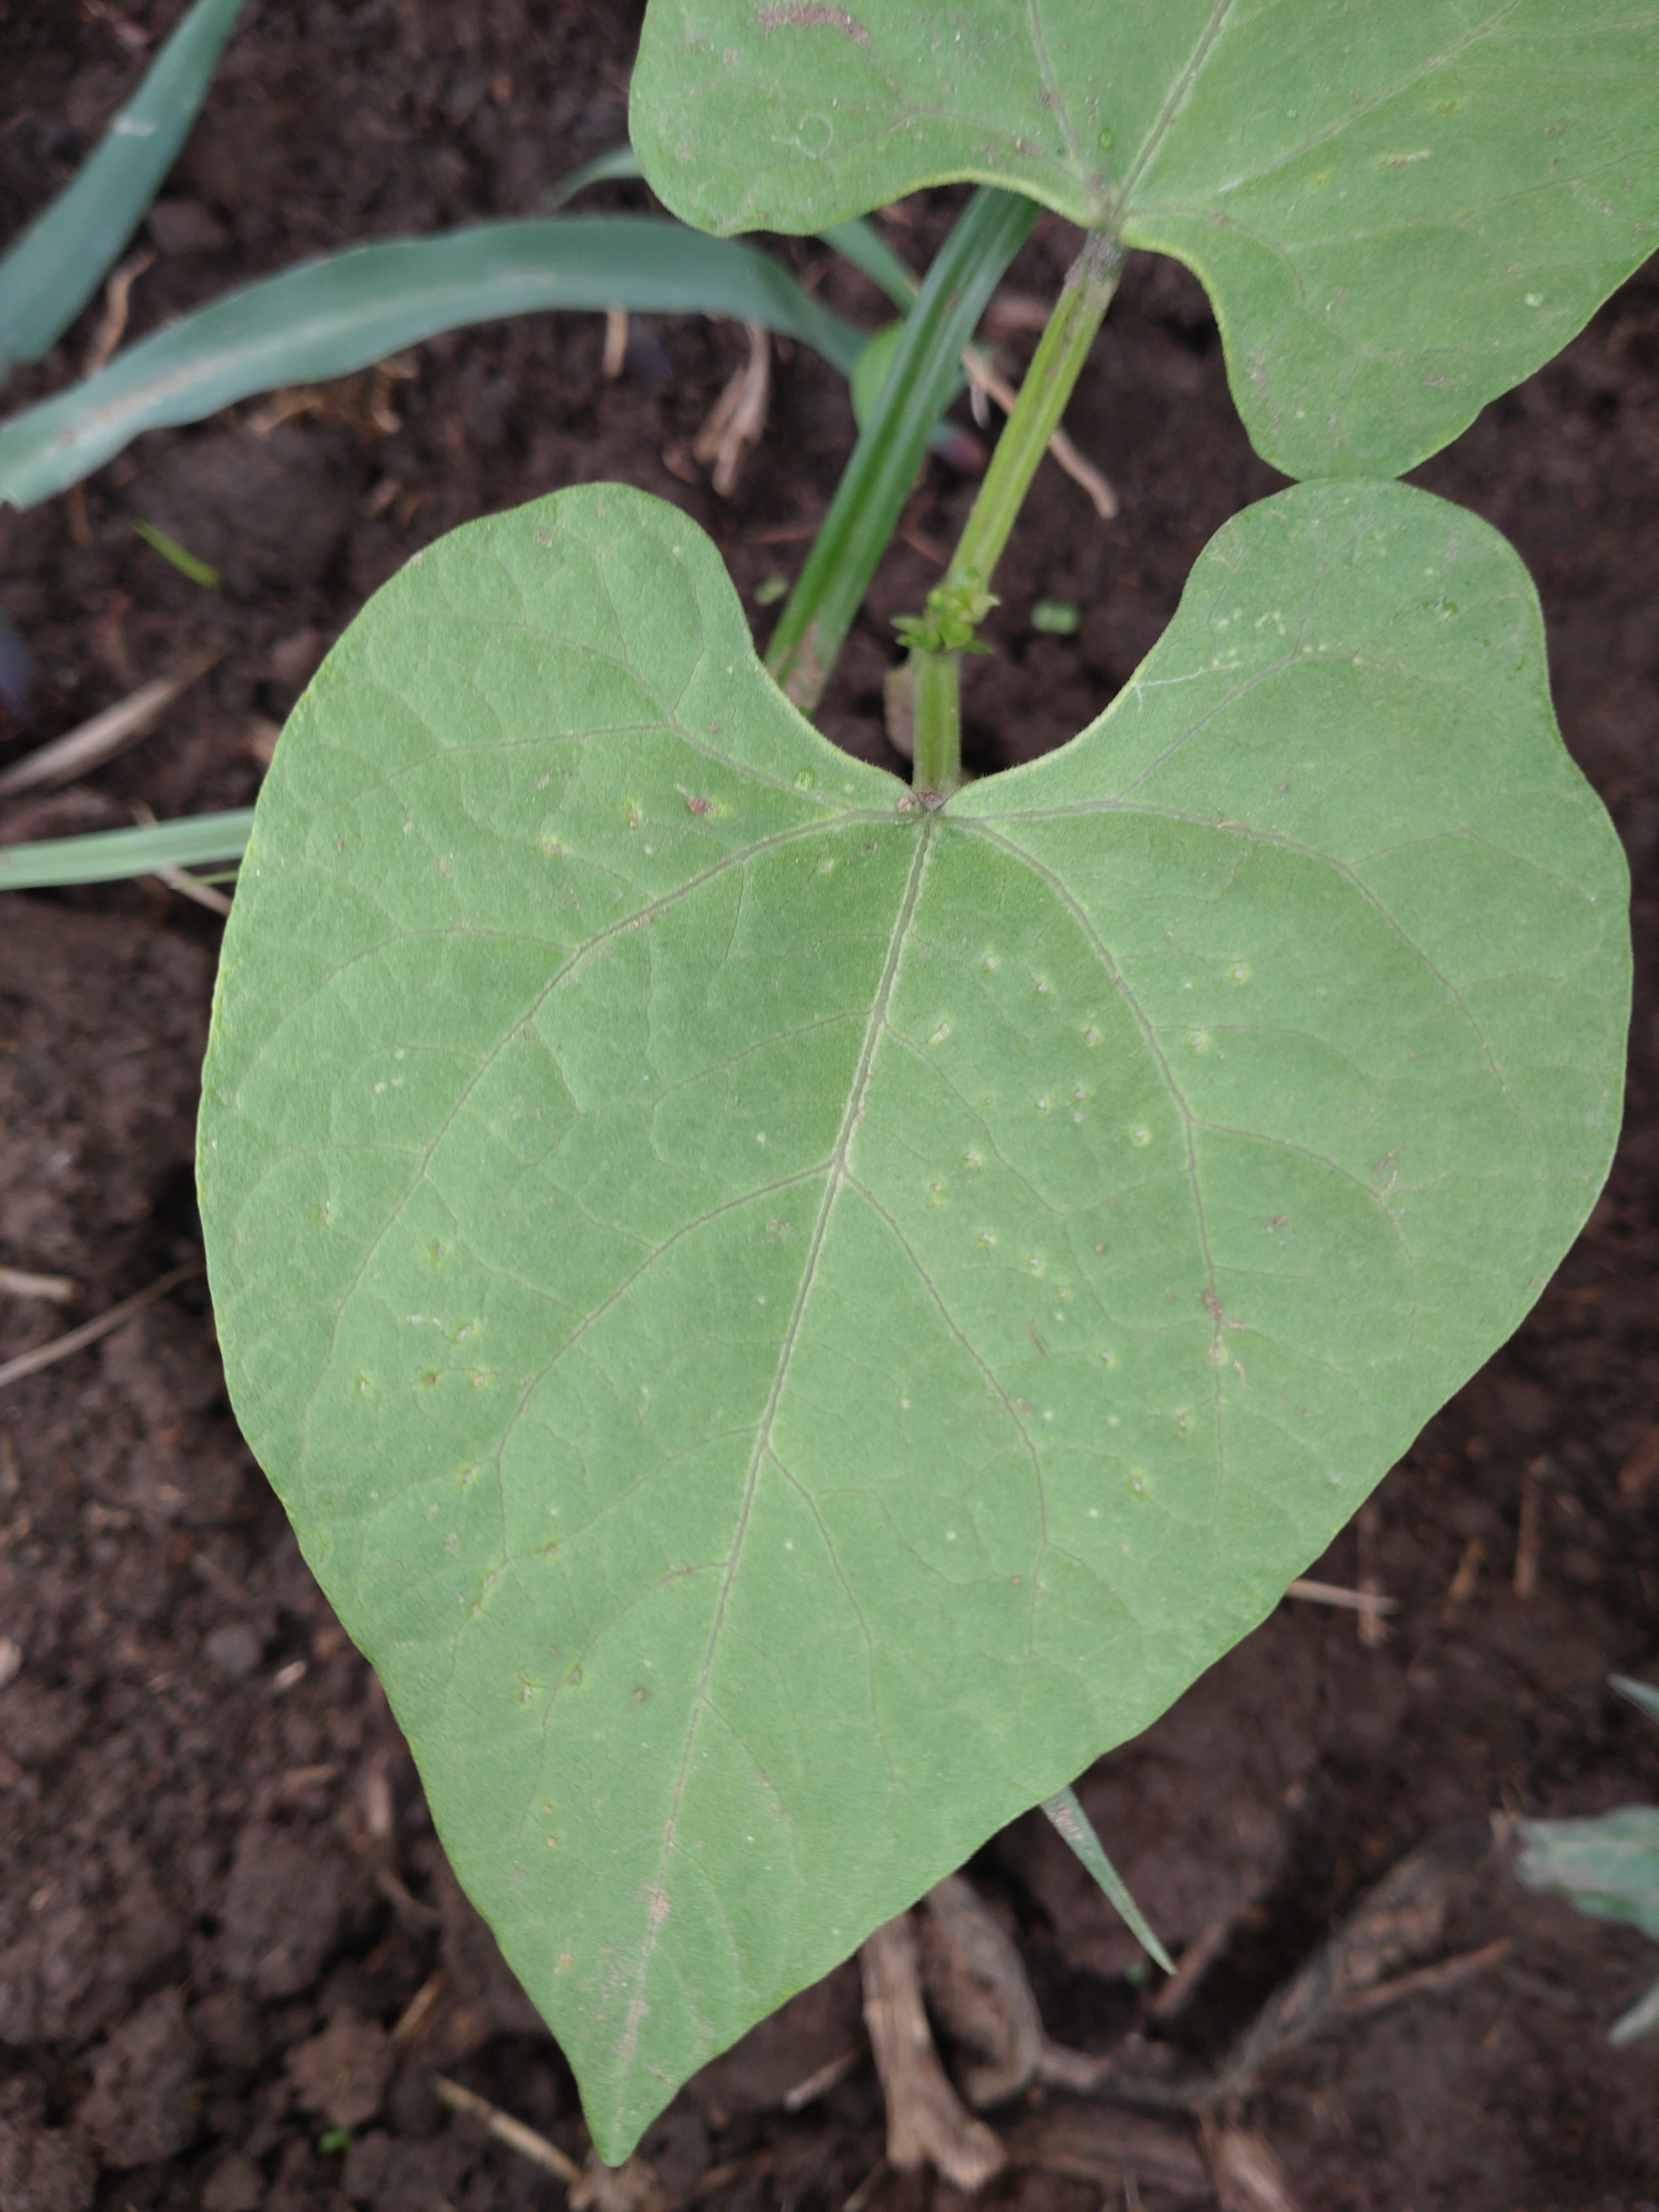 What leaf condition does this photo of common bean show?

healthy
